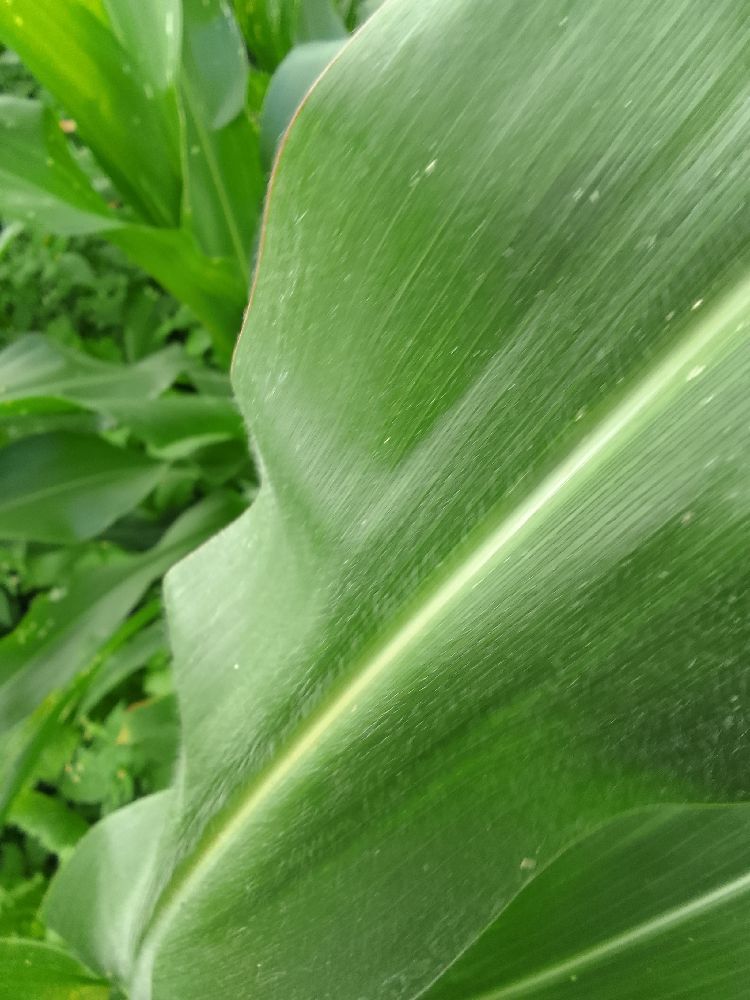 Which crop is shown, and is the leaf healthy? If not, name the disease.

maize, healthy
